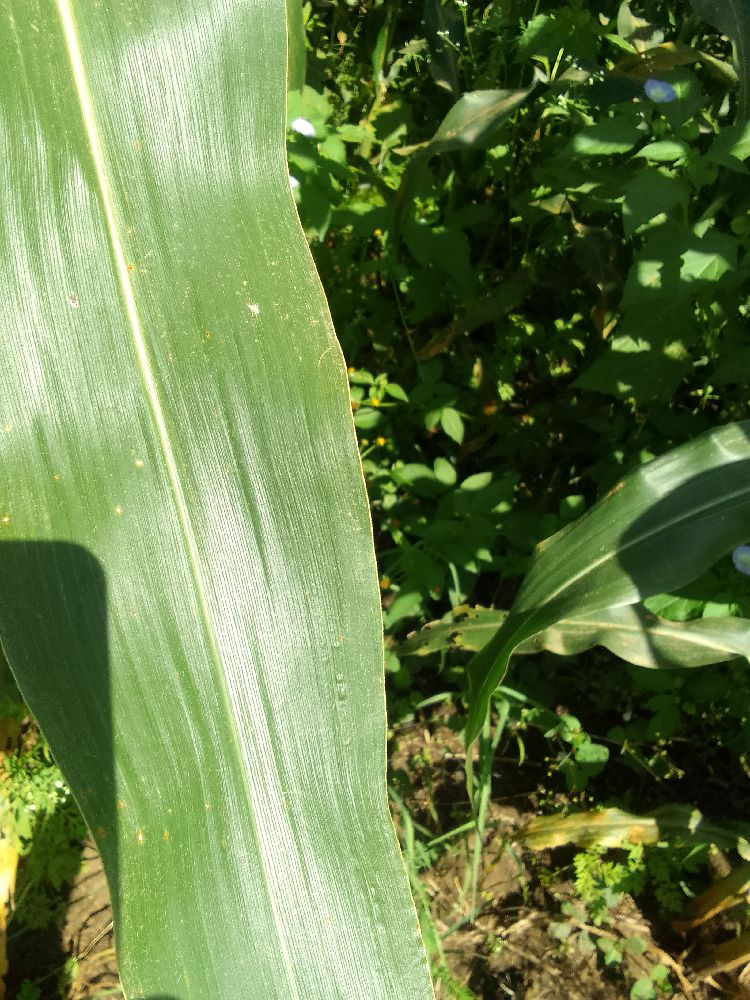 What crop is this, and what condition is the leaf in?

maize, healthy
